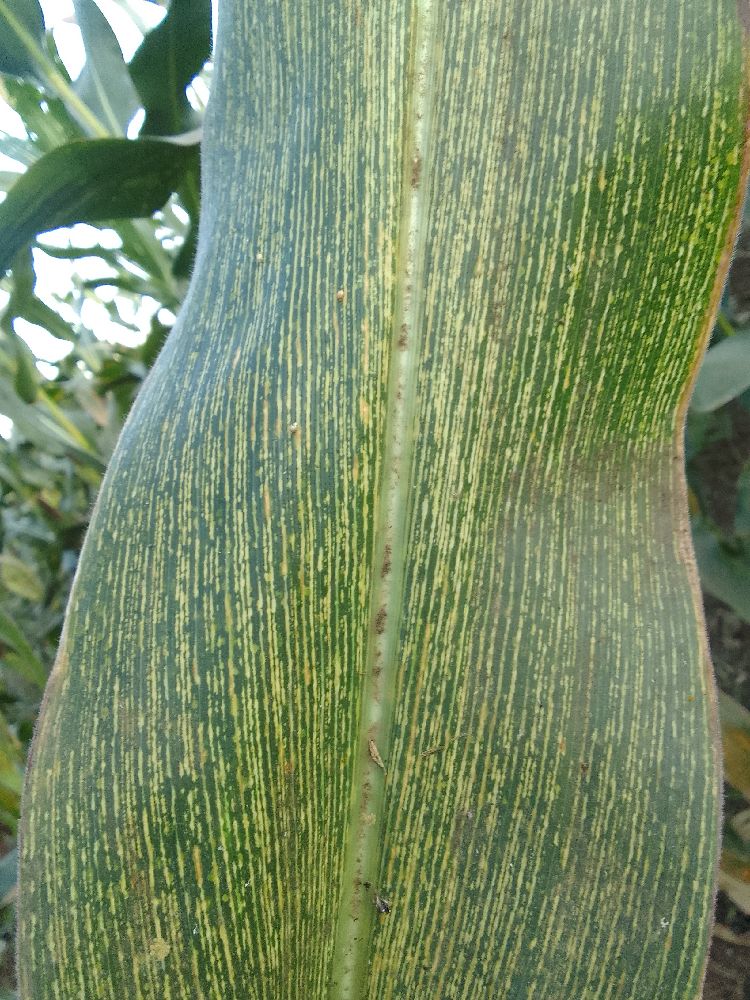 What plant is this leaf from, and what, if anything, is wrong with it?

maize, maize streak virus
